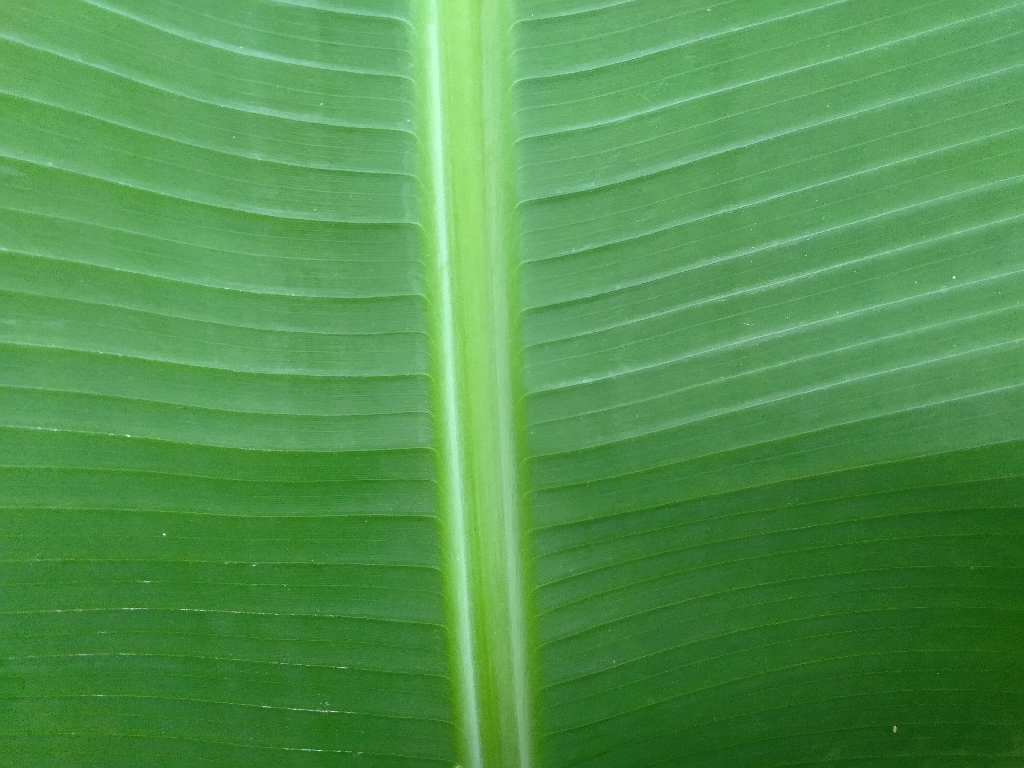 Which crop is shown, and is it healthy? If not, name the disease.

banana, healthy
